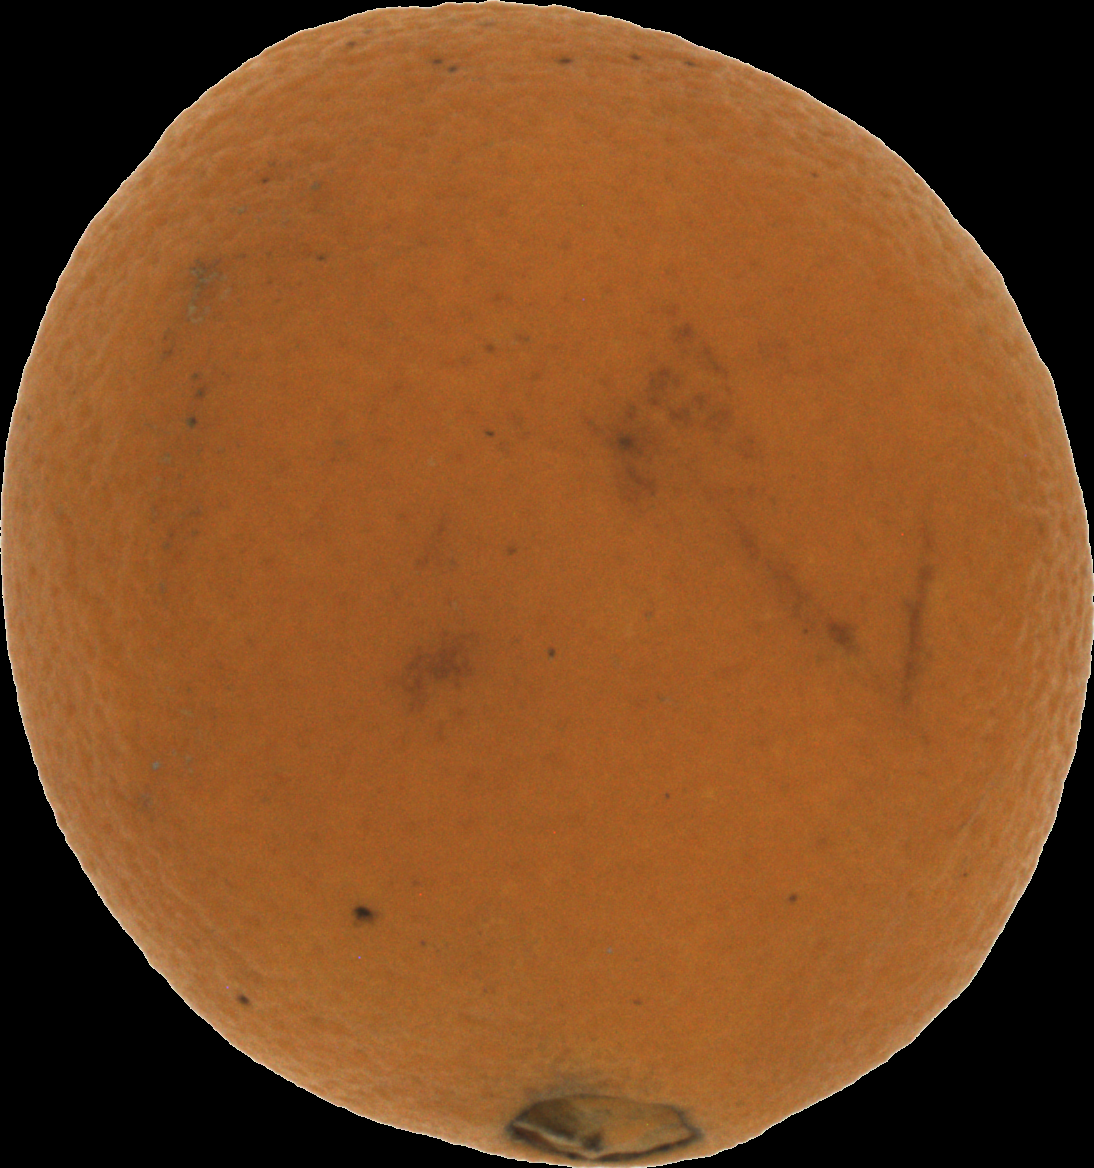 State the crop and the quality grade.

orange, bad
